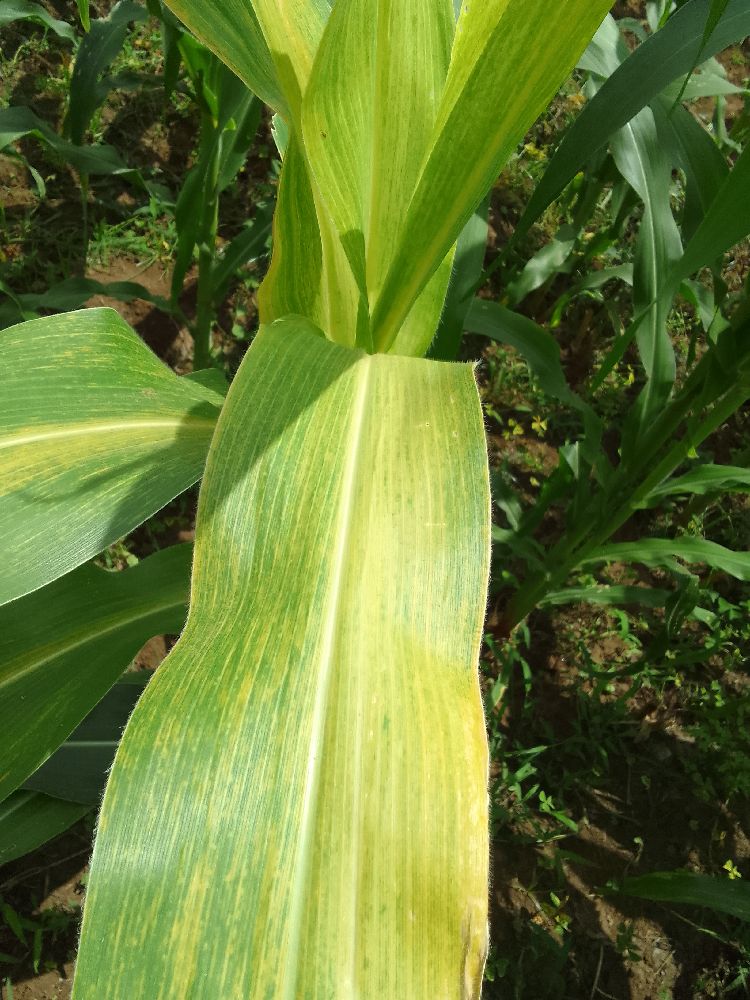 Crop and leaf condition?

maize, maize lethal necrosis
